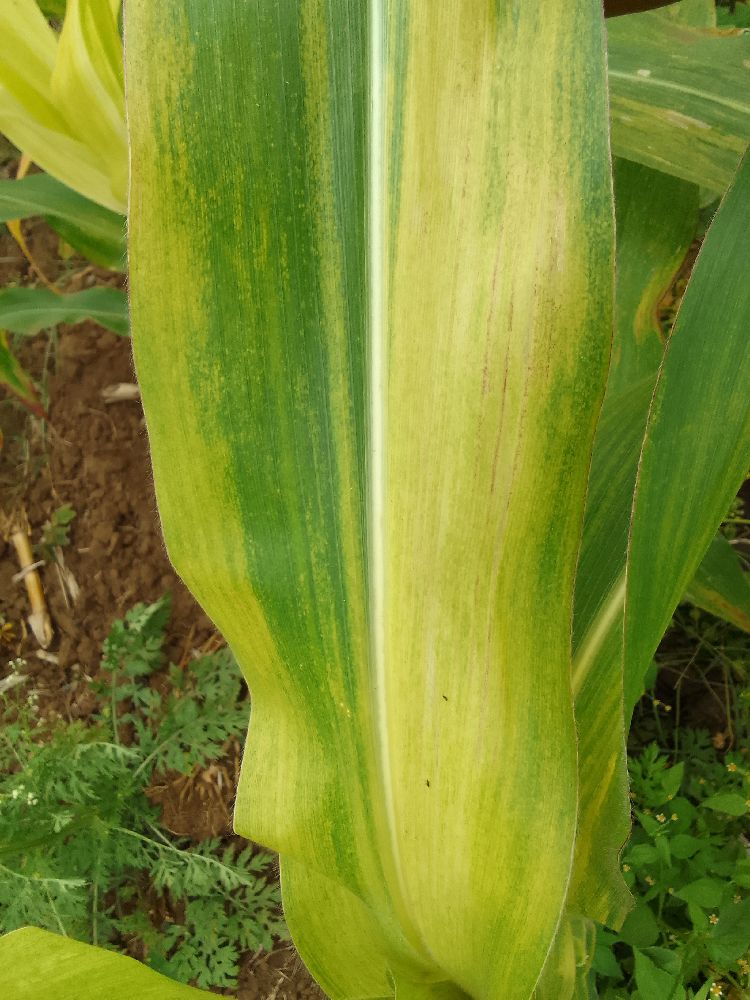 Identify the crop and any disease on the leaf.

maize, maize lethal necrosis
